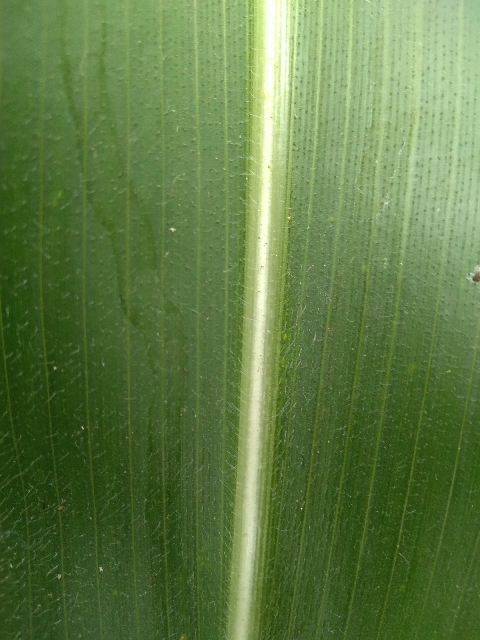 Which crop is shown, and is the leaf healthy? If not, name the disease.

maize, healthy
